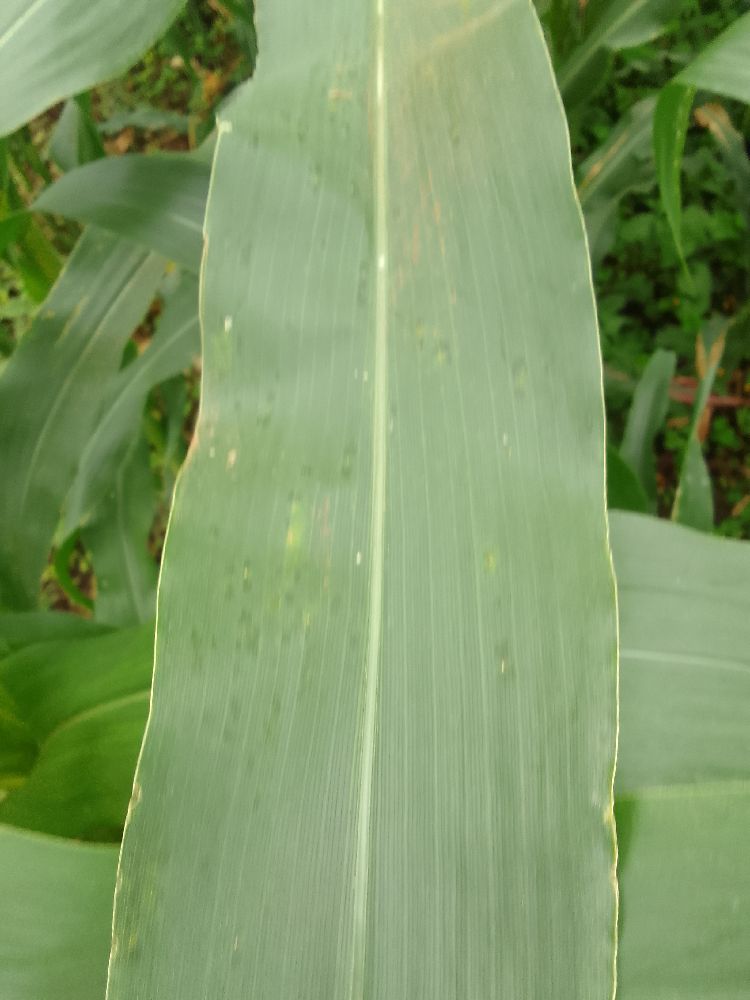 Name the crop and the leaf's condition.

maize, healthy
